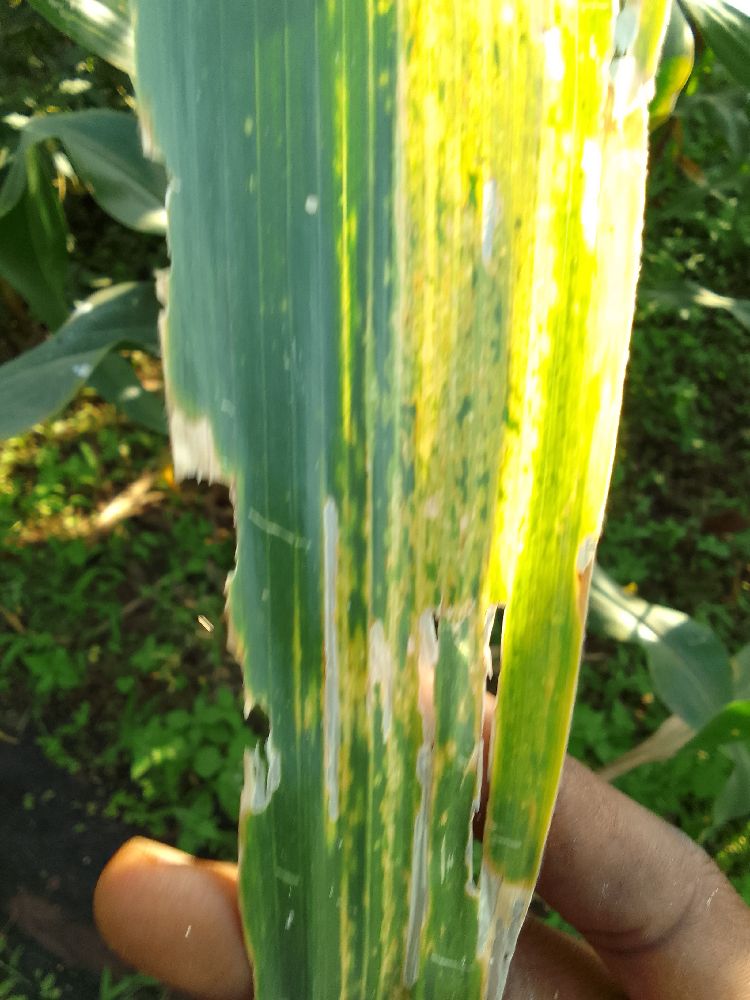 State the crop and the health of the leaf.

maize, maize lethal necrosis
